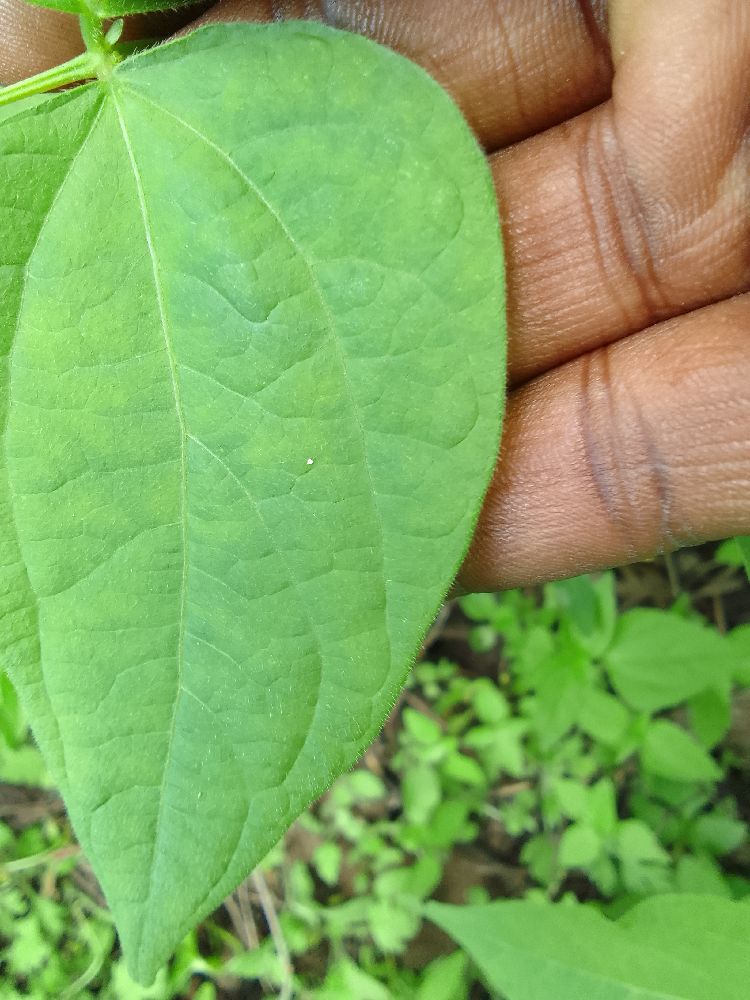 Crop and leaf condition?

common bean, healthy
